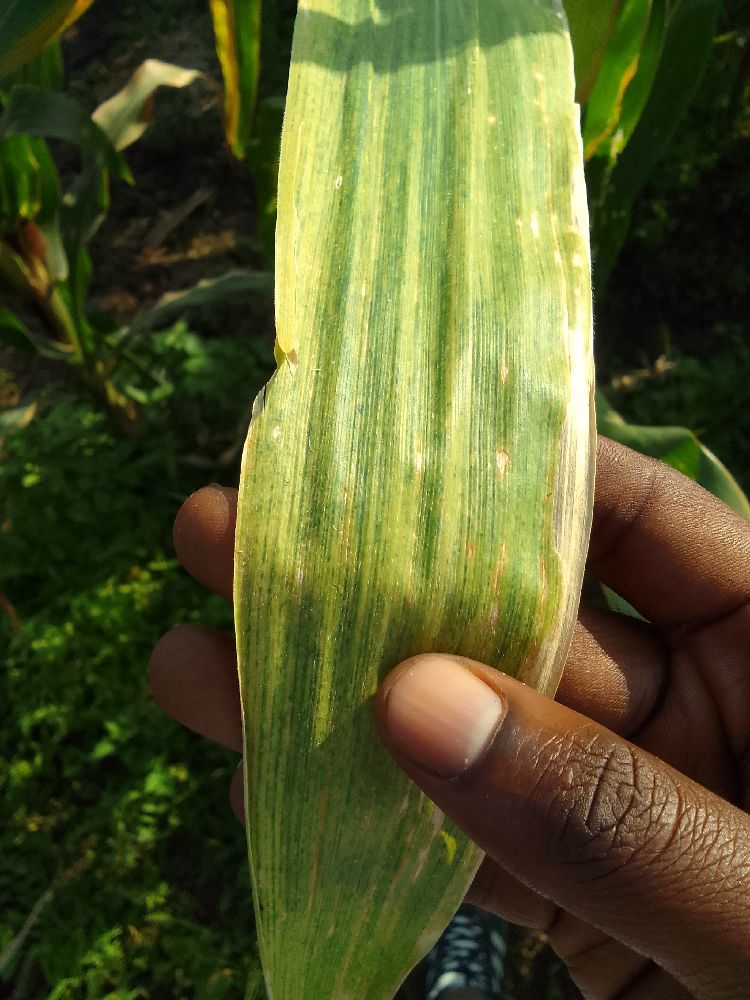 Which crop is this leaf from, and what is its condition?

maize, maize lethal necrosis
